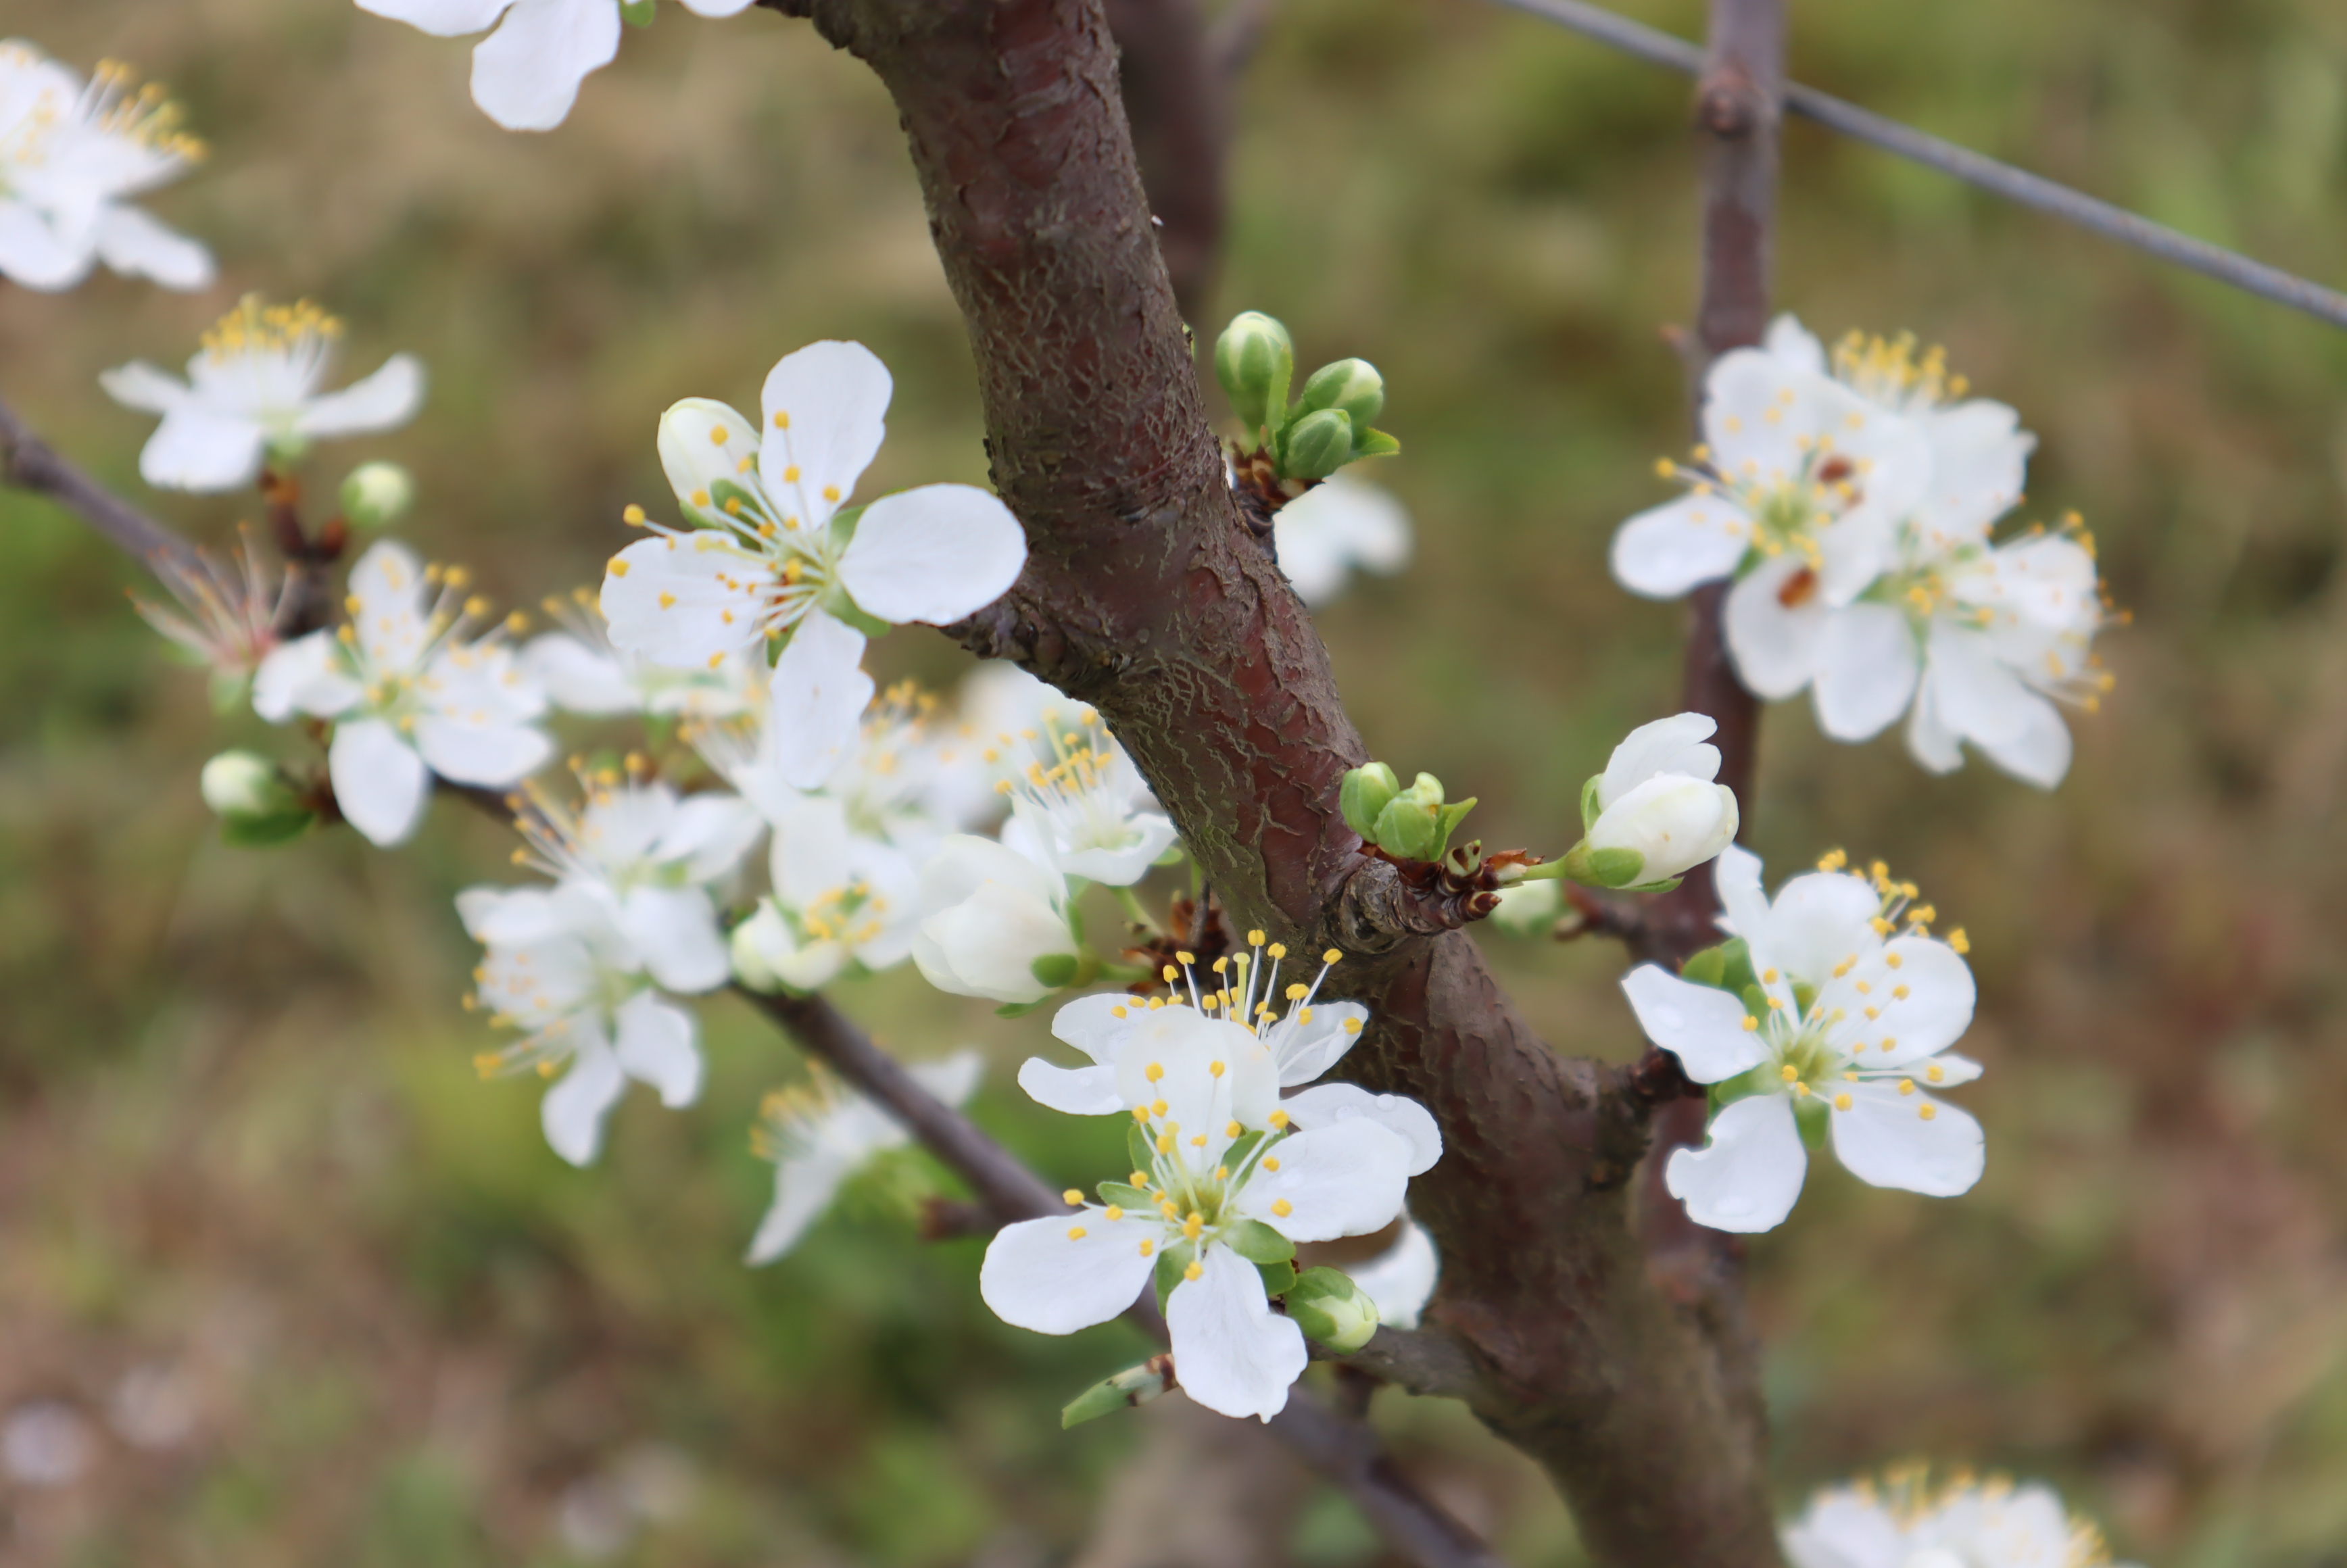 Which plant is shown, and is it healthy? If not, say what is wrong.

plum, healthy
